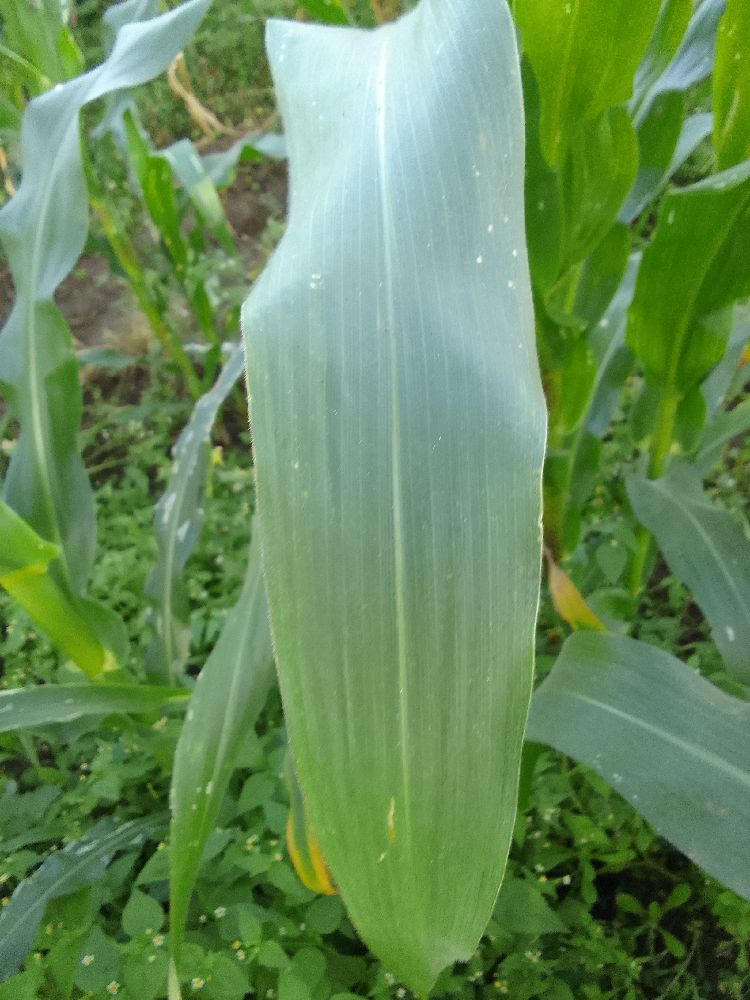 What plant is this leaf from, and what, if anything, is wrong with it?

maize, healthy
